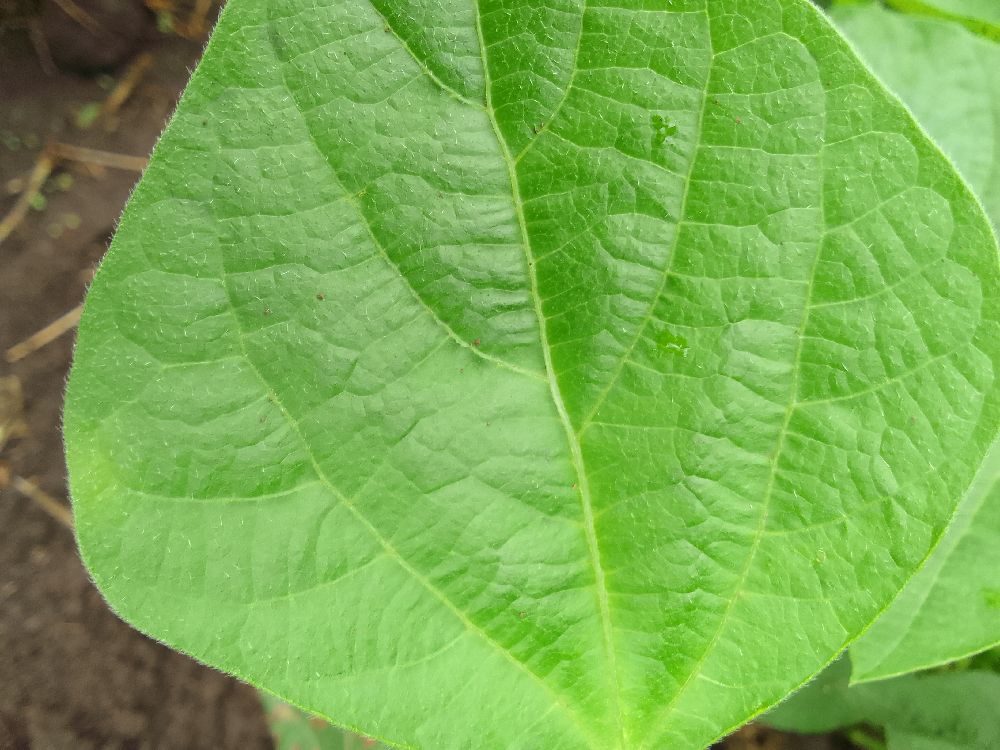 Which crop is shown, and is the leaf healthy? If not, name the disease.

common bean, healthy
